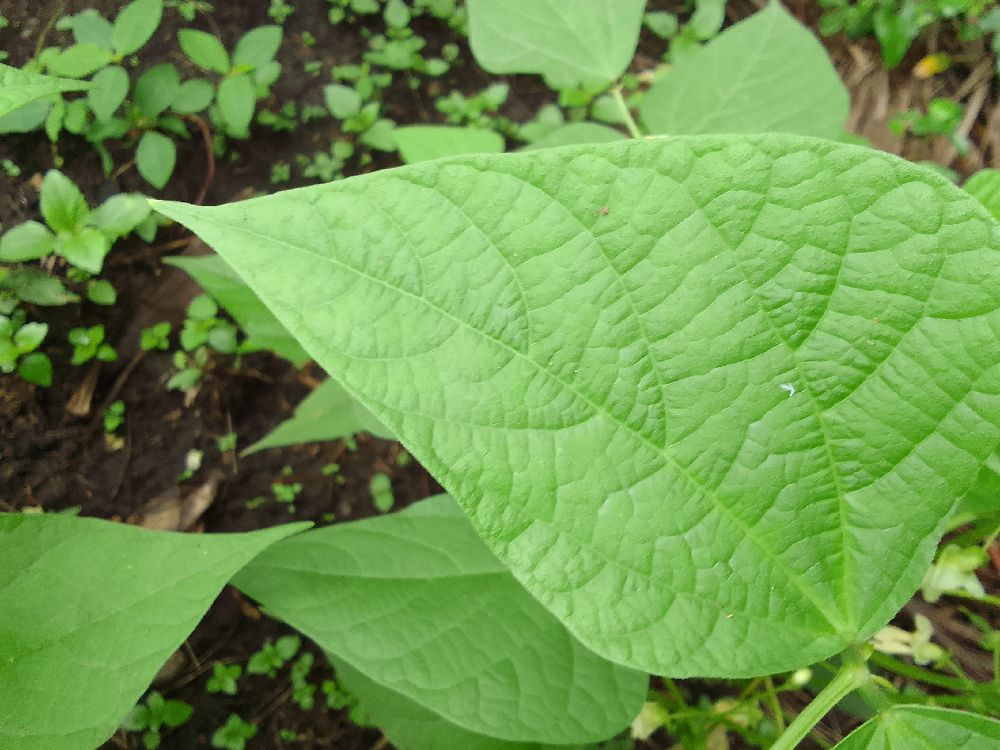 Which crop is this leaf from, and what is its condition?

common bean, healthy
